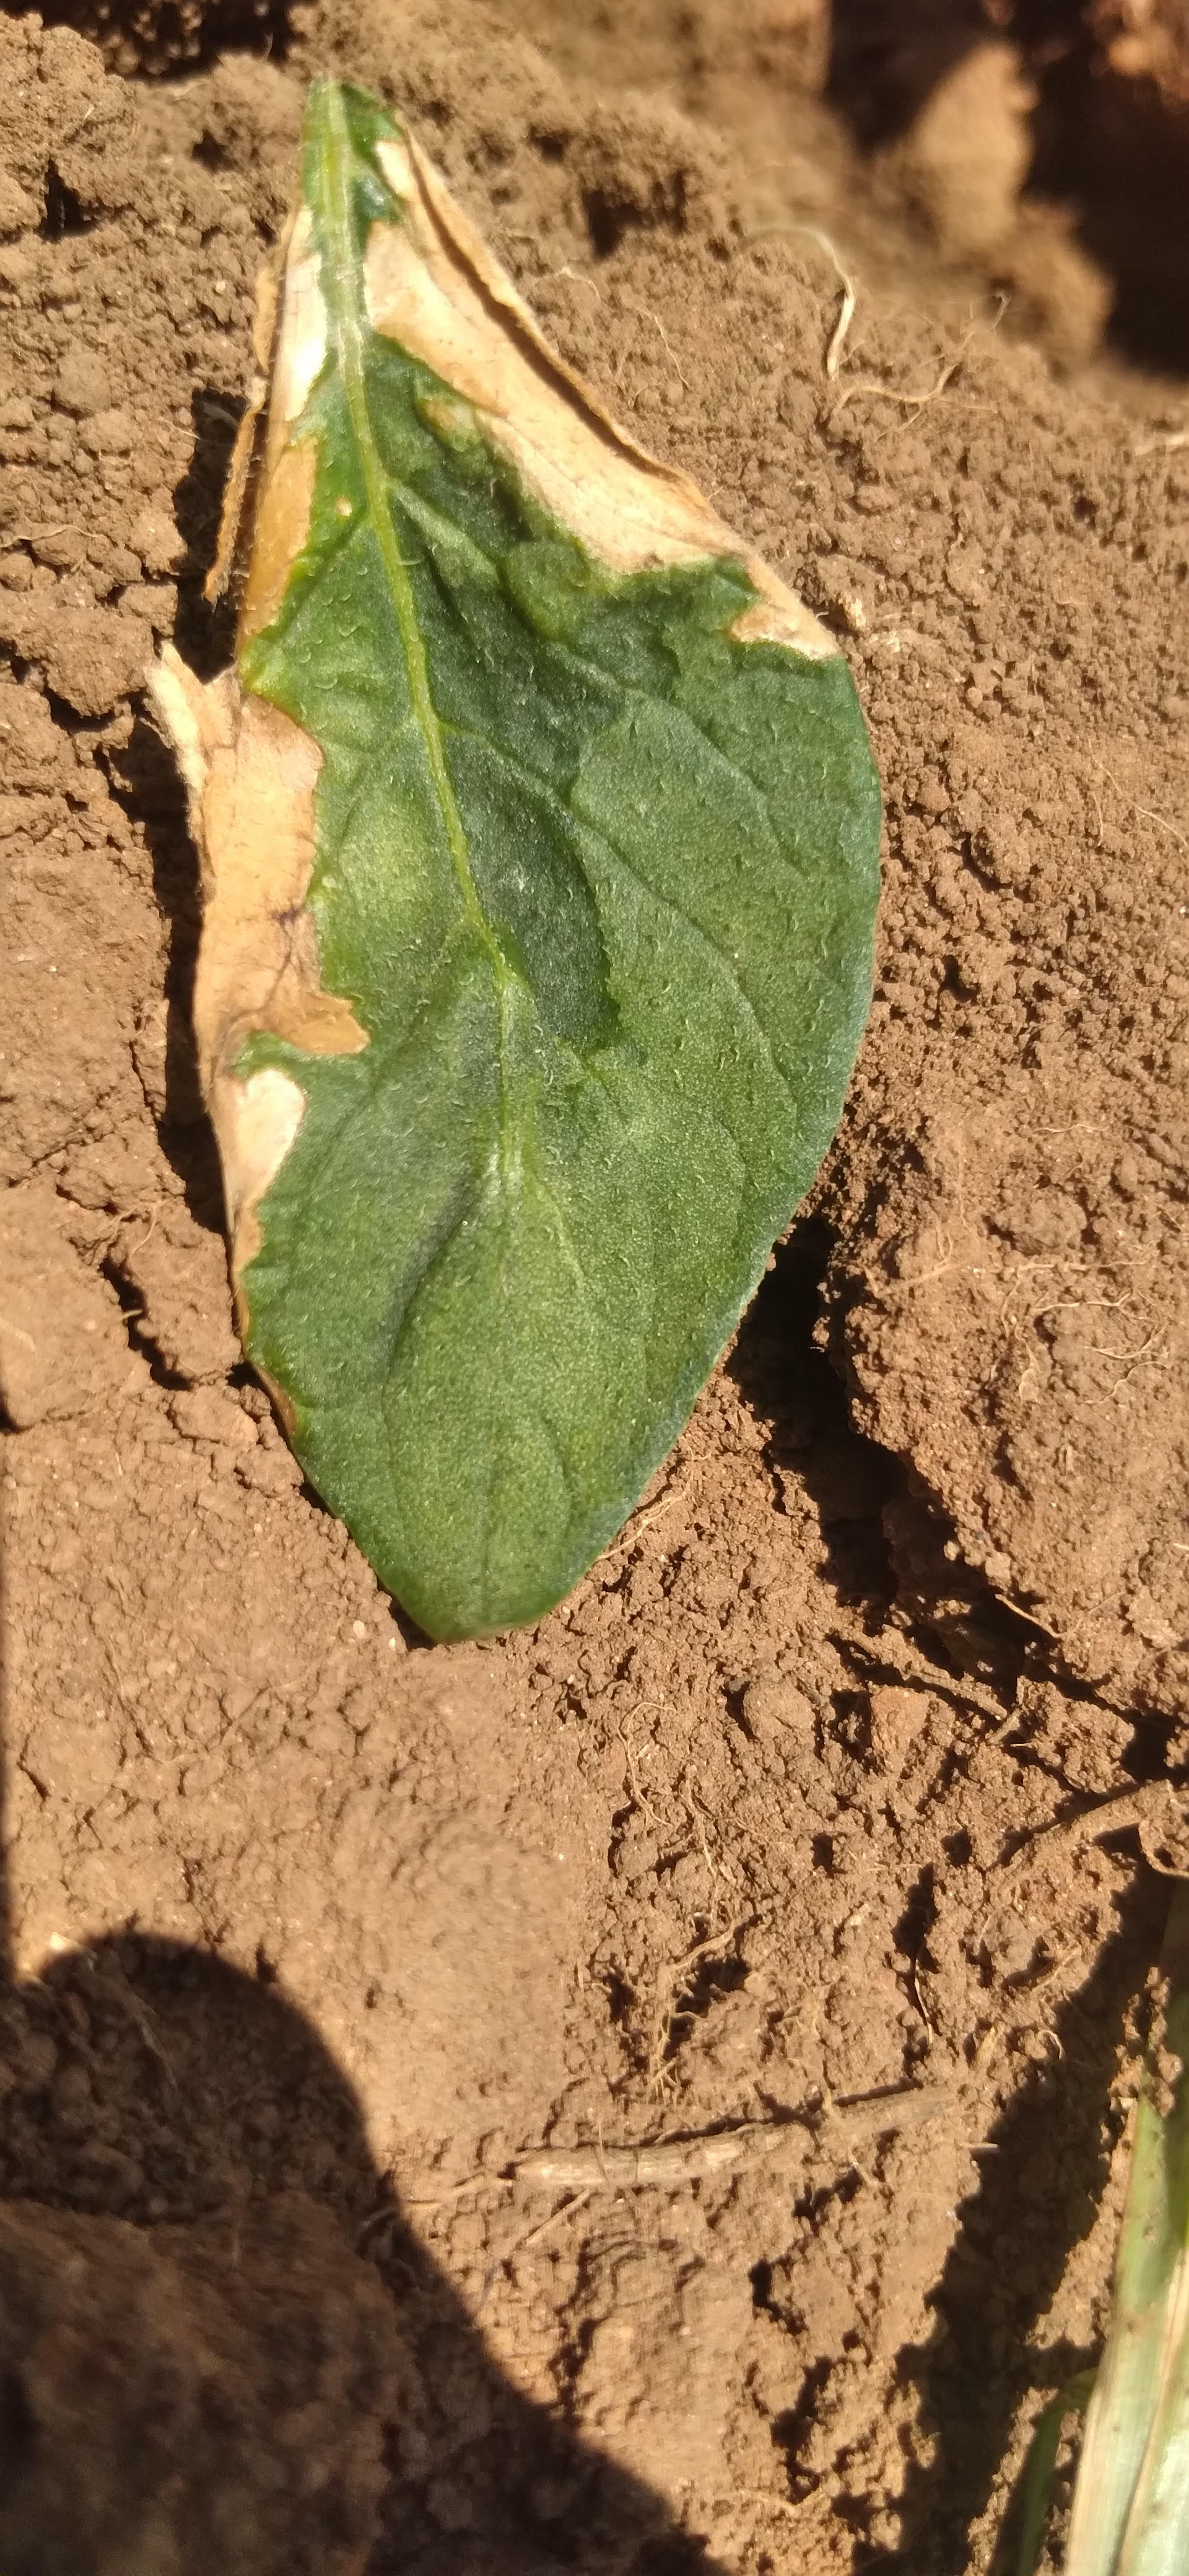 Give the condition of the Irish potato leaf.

early blight
